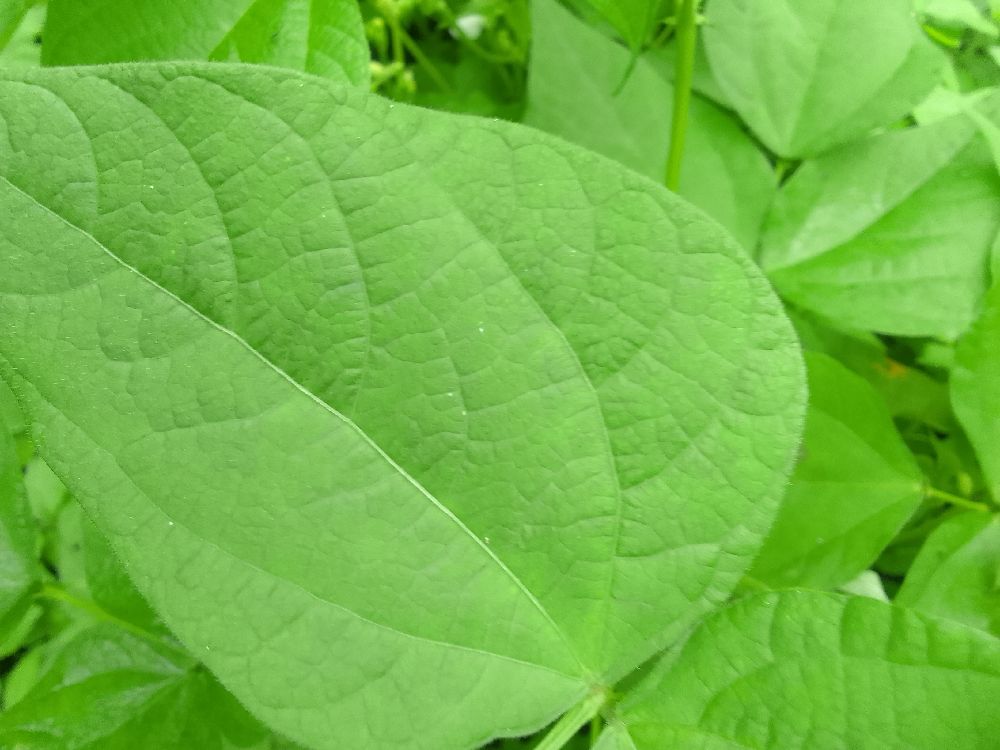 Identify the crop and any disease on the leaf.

common bean, healthy
